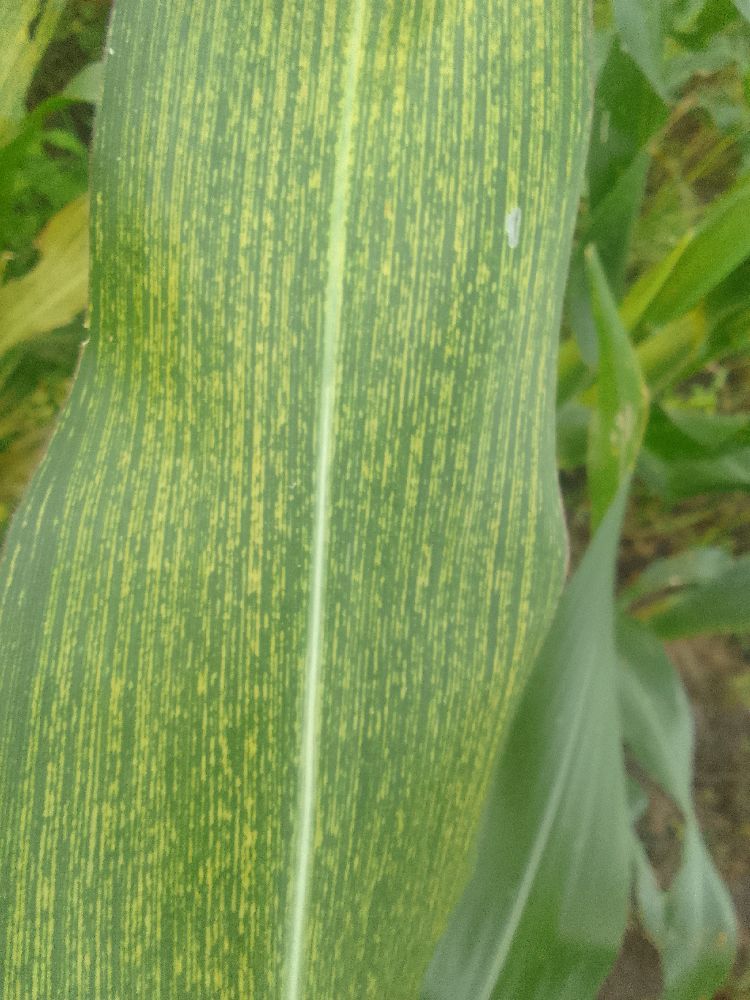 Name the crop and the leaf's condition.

maize, maize streak virus
